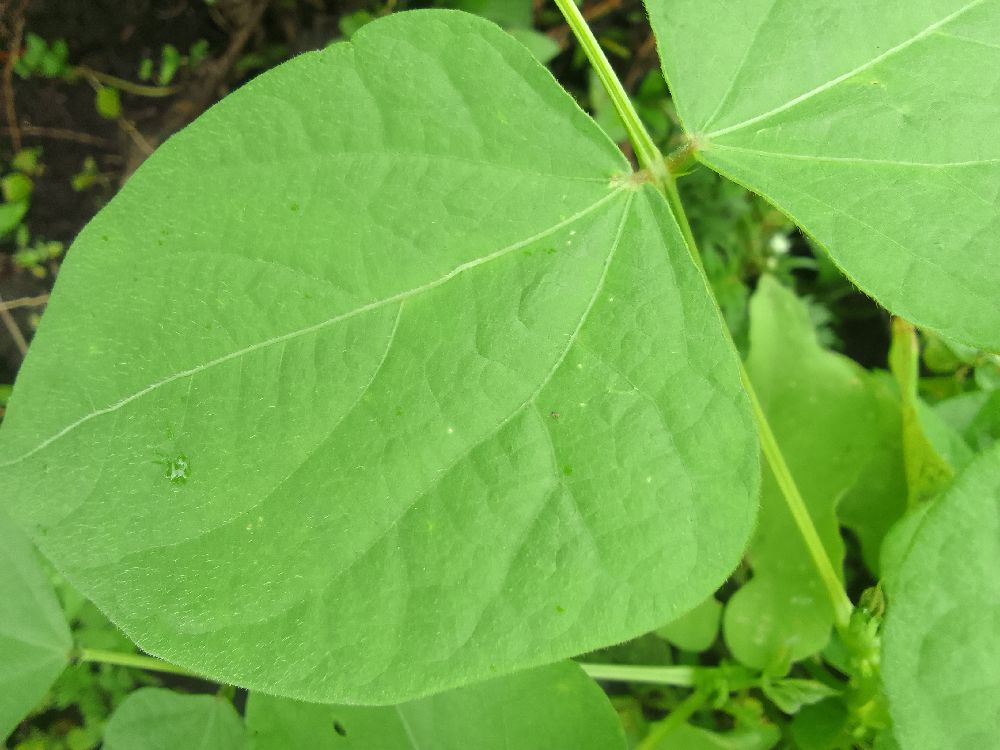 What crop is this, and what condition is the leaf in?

common bean, healthy
